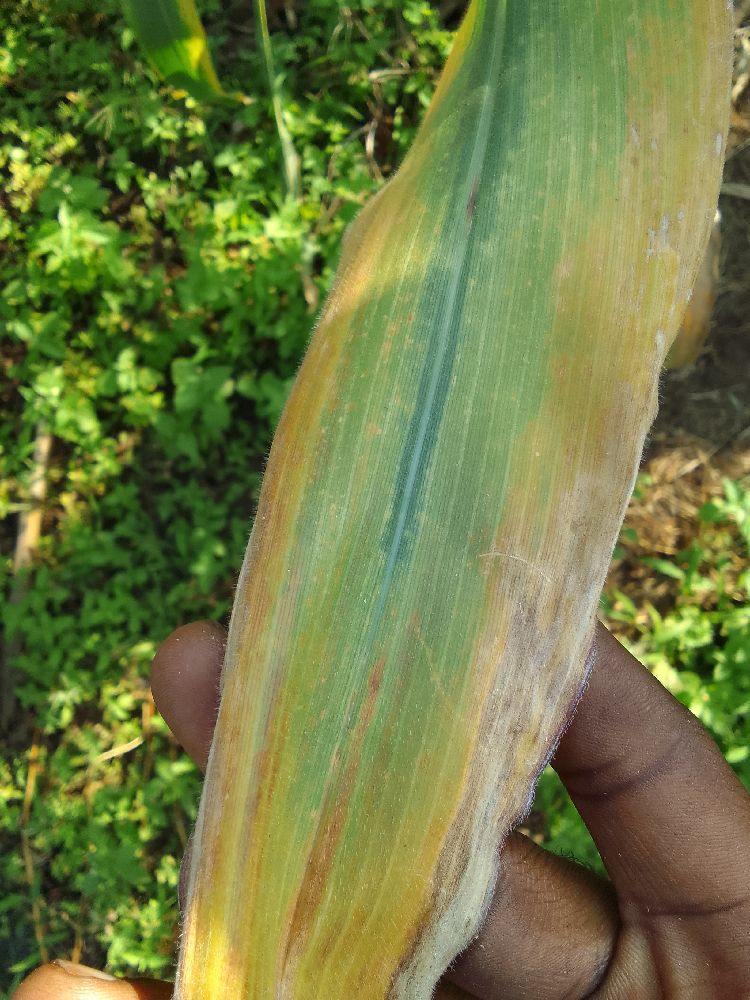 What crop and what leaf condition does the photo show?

maize, maize lethal necrosis
